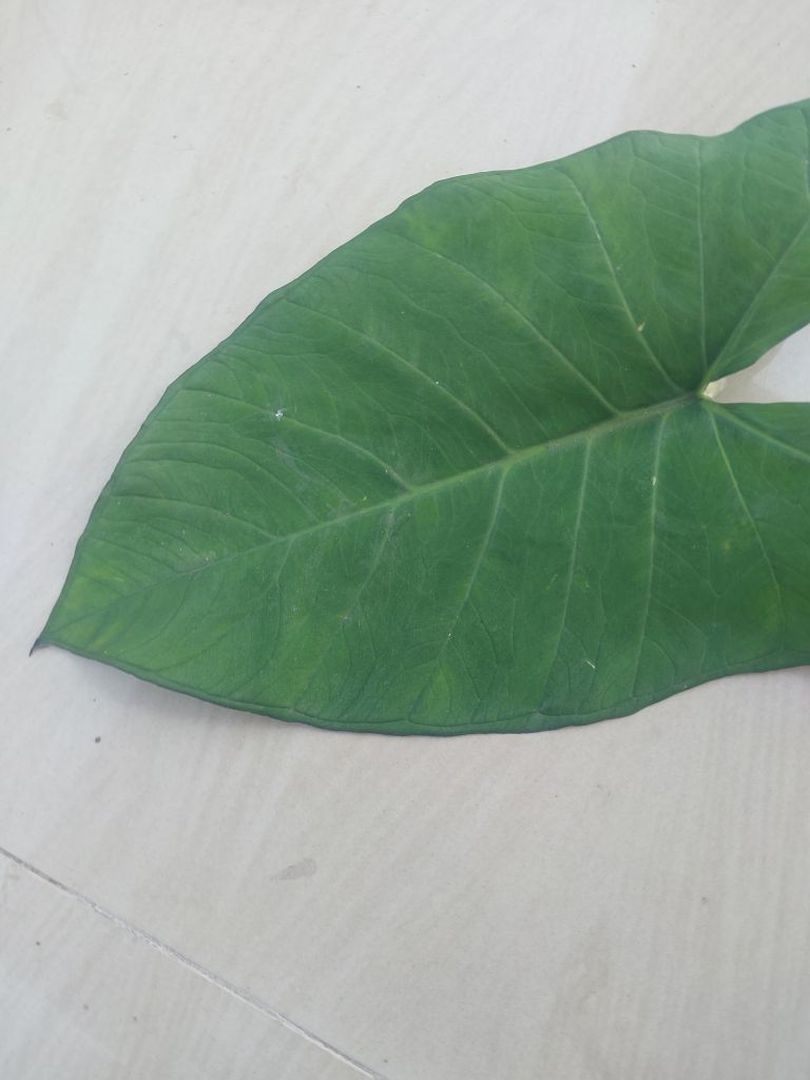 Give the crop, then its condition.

taro, healthy
